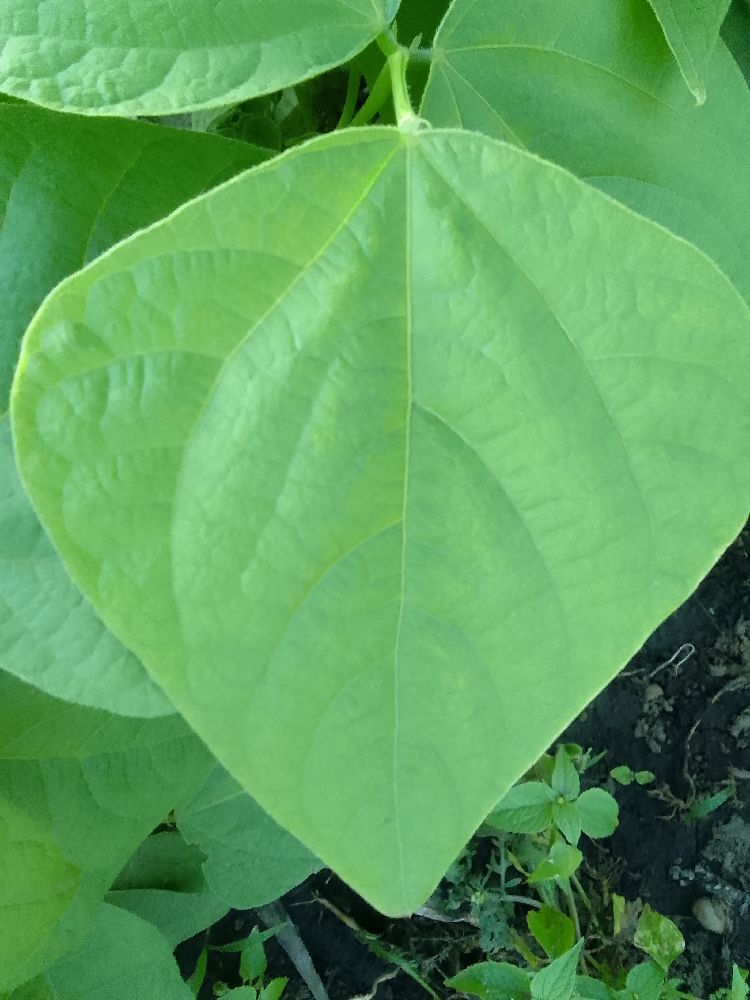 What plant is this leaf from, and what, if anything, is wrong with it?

common bean, healthy
